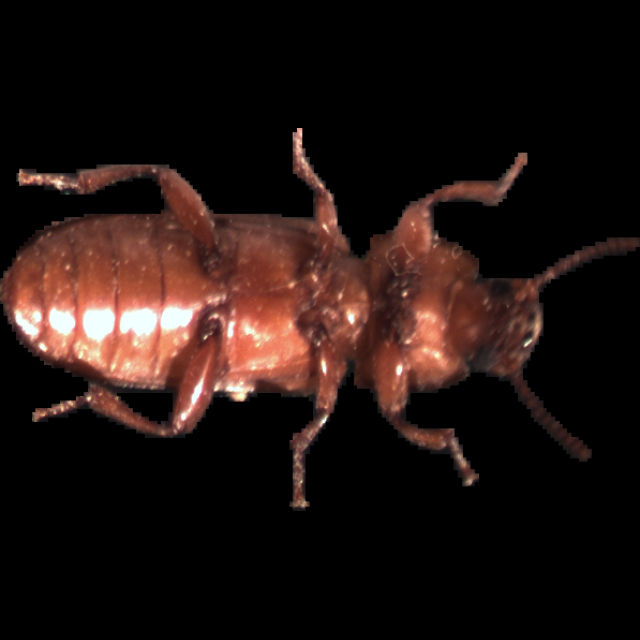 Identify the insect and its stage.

mealworm beetle
